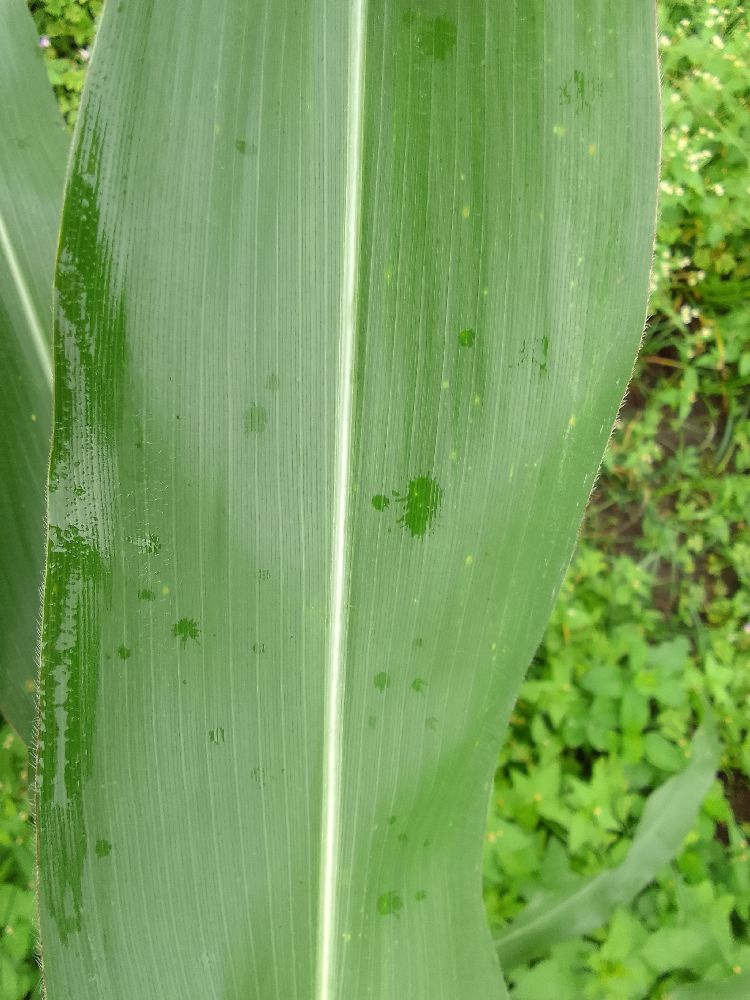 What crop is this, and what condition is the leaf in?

maize, healthy
